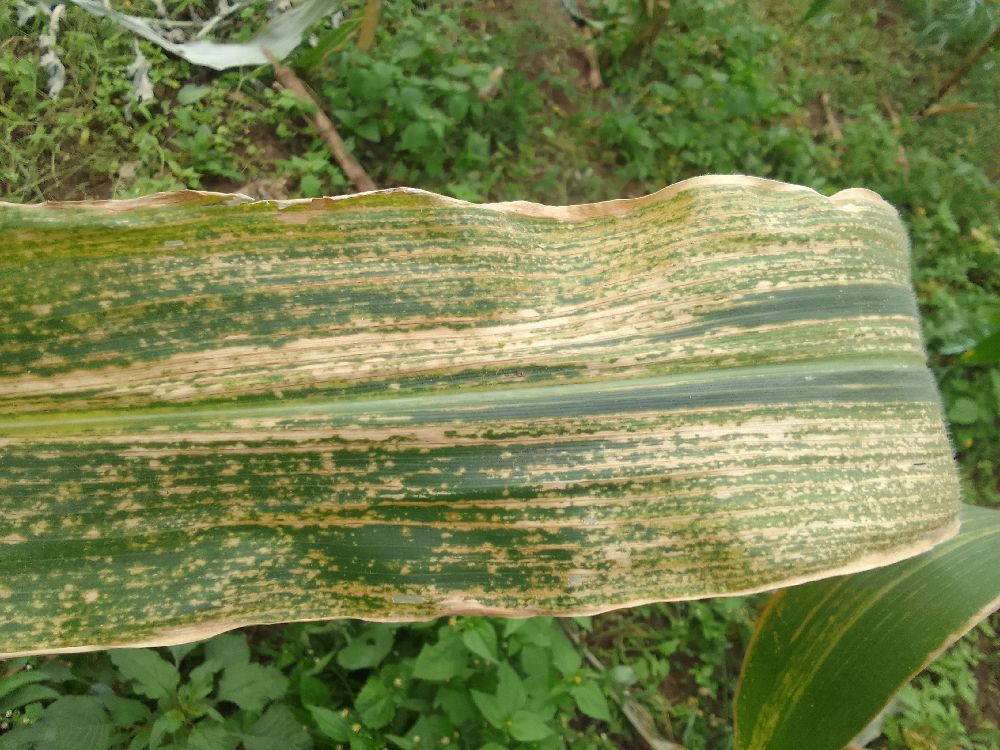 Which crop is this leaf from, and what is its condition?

maize, maize lethal necrosis
